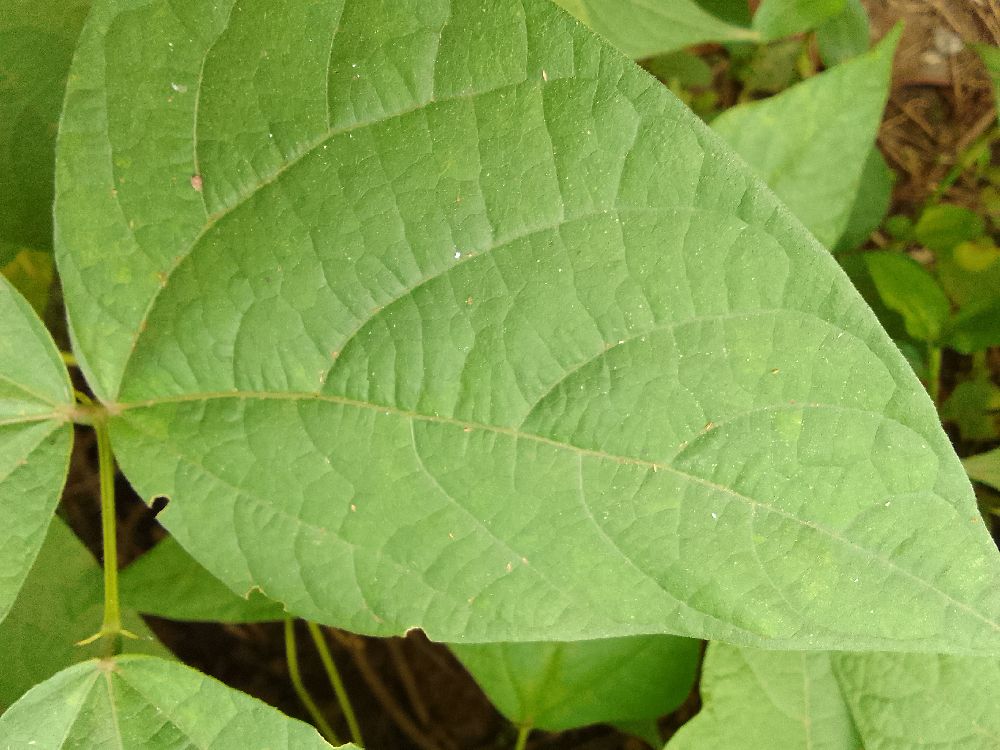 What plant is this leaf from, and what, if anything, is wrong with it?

common bean, healthy
